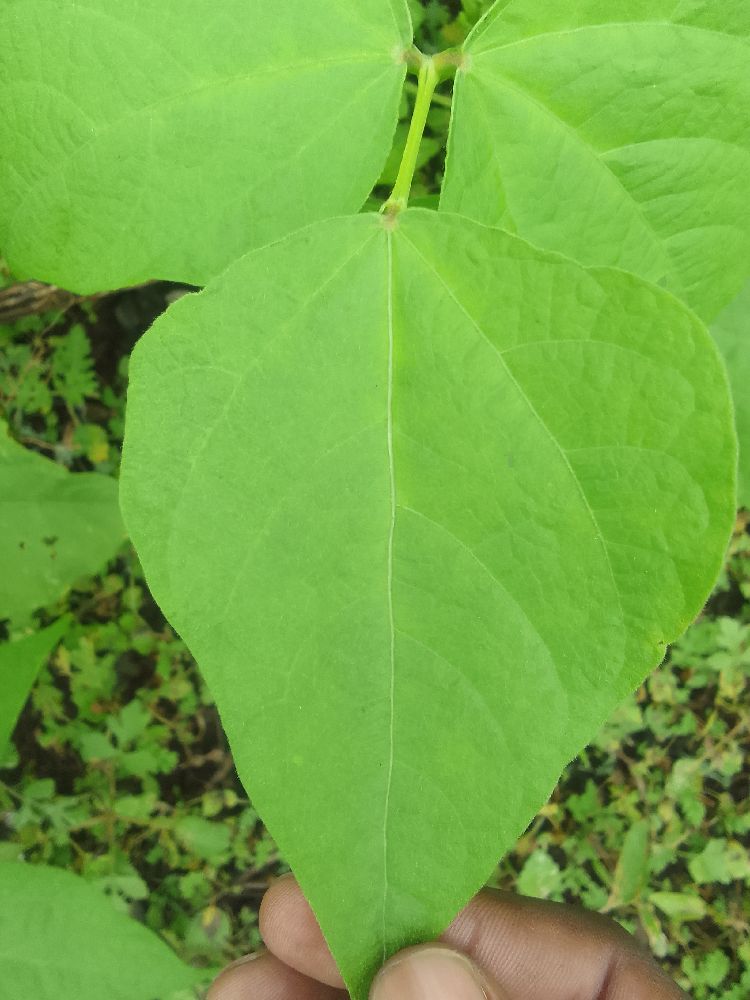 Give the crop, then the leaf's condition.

common bean, healthy
